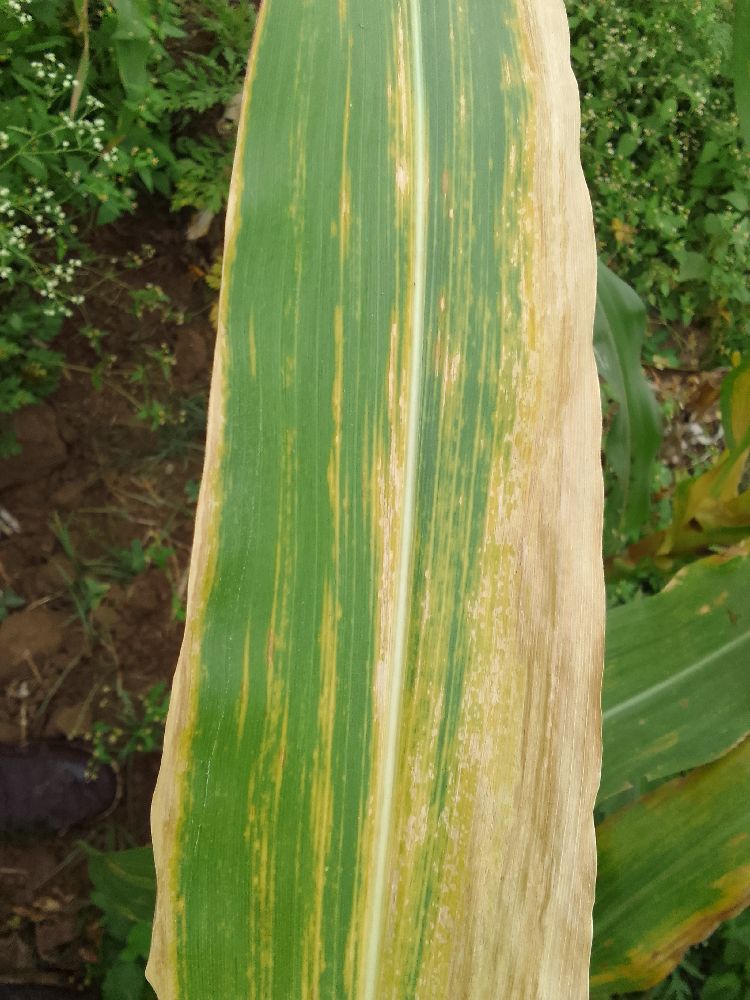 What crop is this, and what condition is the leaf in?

maize, maize lethal necrosis
